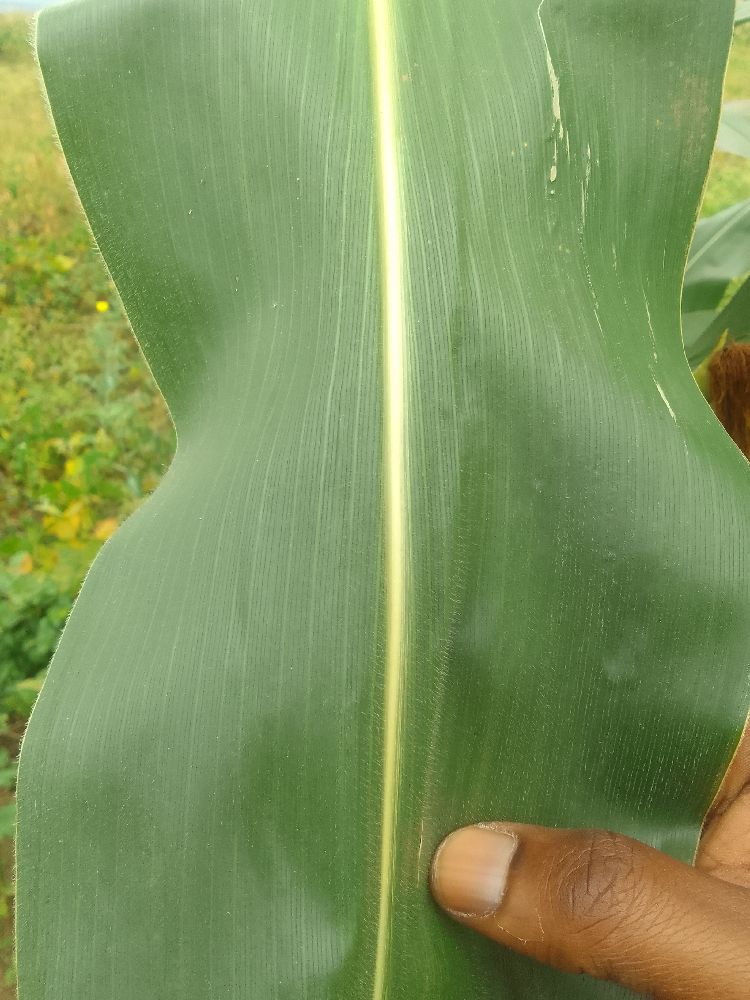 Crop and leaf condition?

maize, healthy
